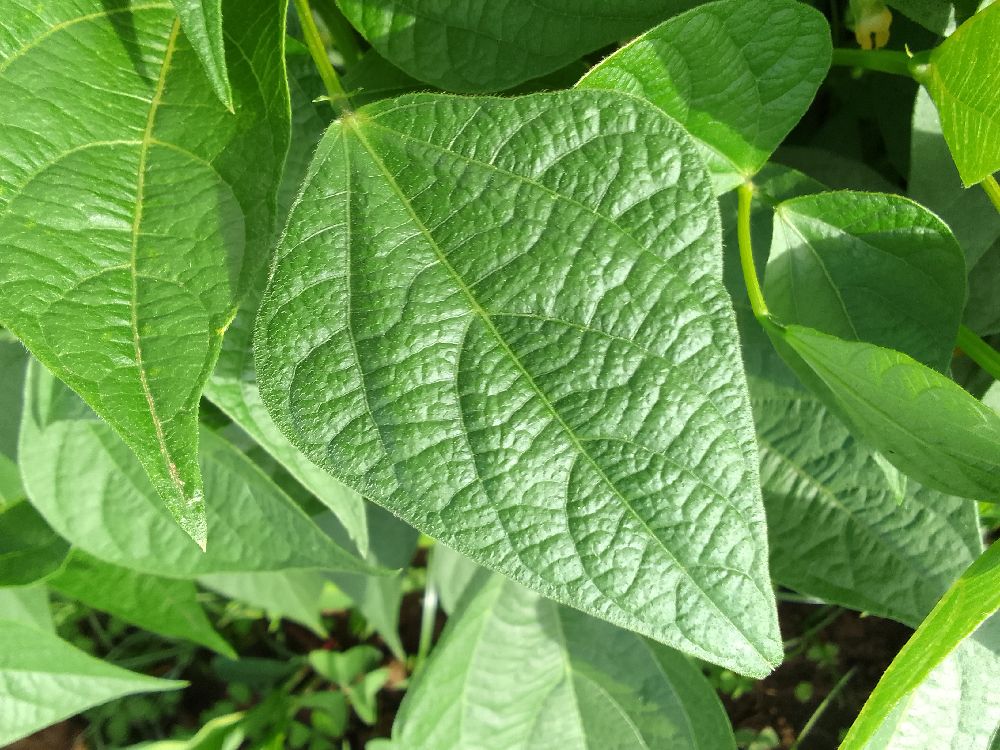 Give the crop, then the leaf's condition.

common bean, healthy
